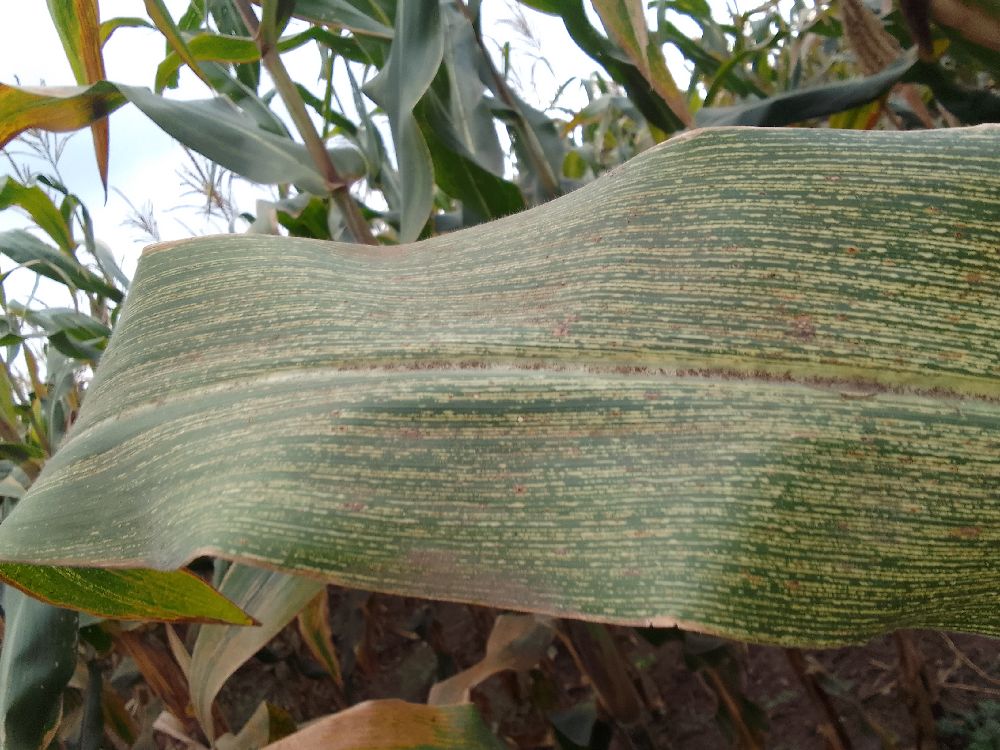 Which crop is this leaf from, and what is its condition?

maize, maize streak virus
